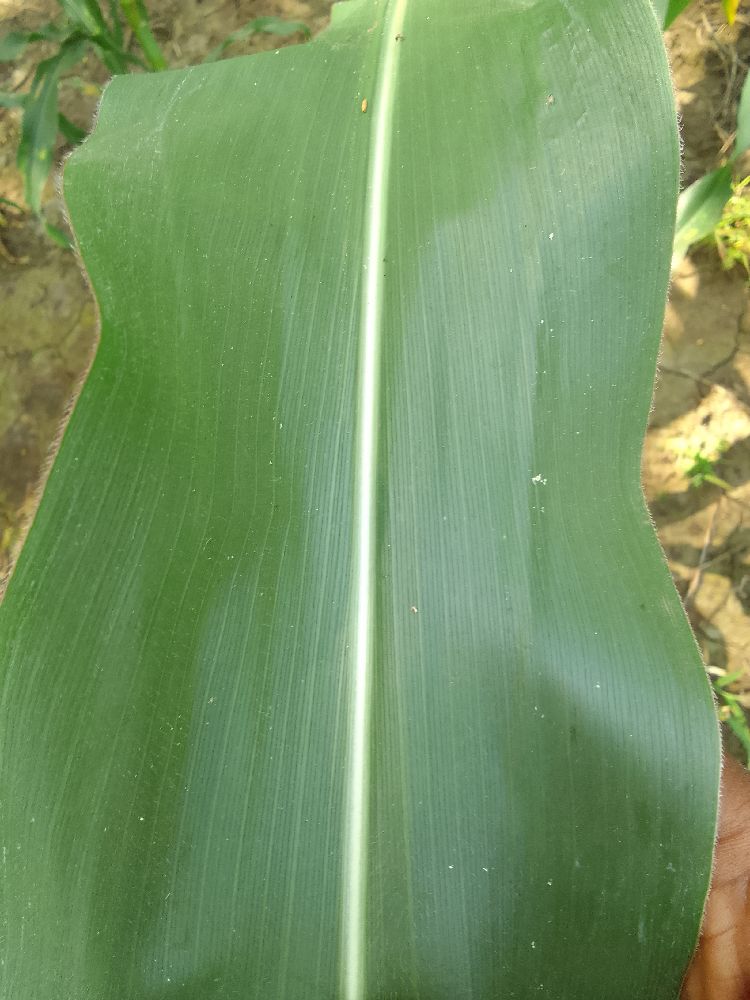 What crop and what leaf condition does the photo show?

maize, healthy
